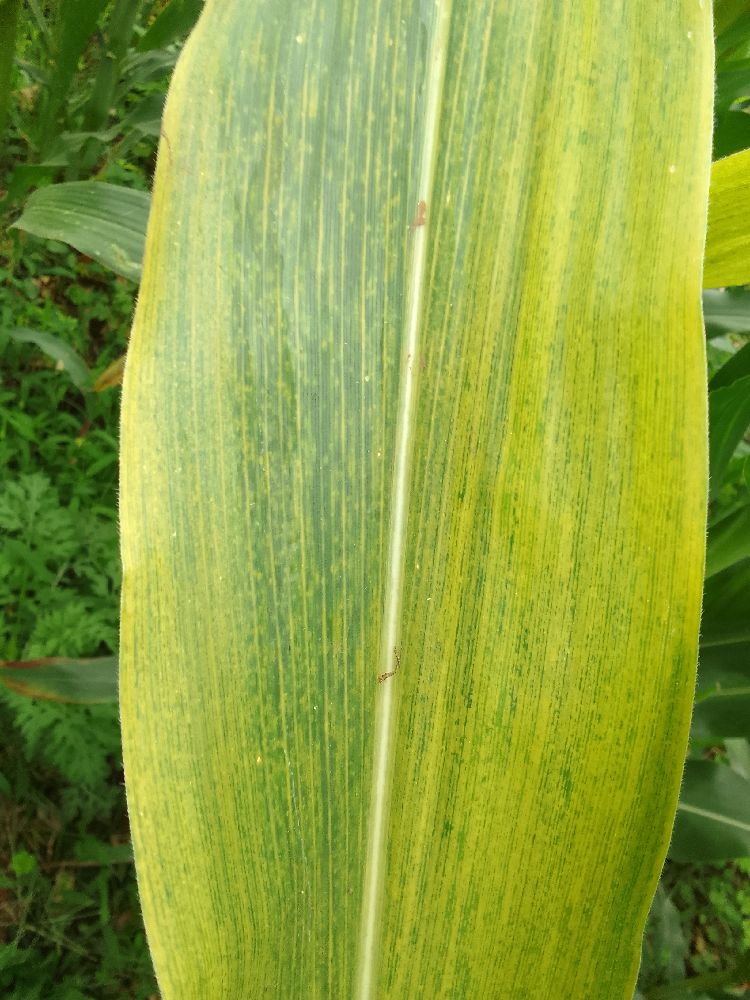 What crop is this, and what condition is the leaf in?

maize, maize lethal necrosis
